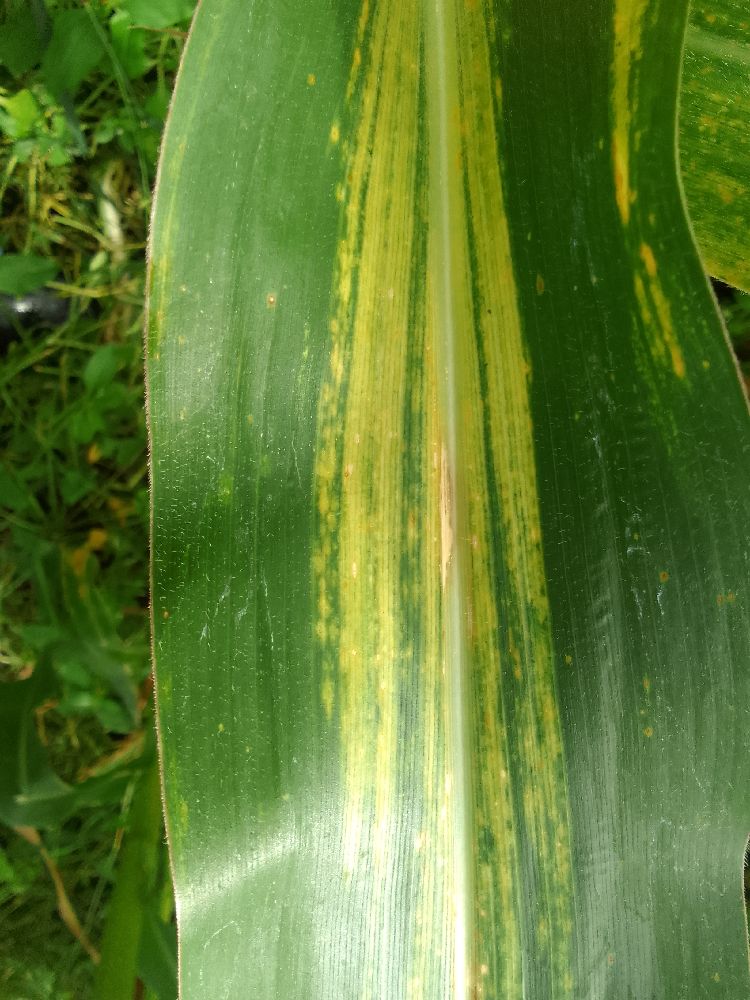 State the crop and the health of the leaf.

maize, maize lethal necrosis
